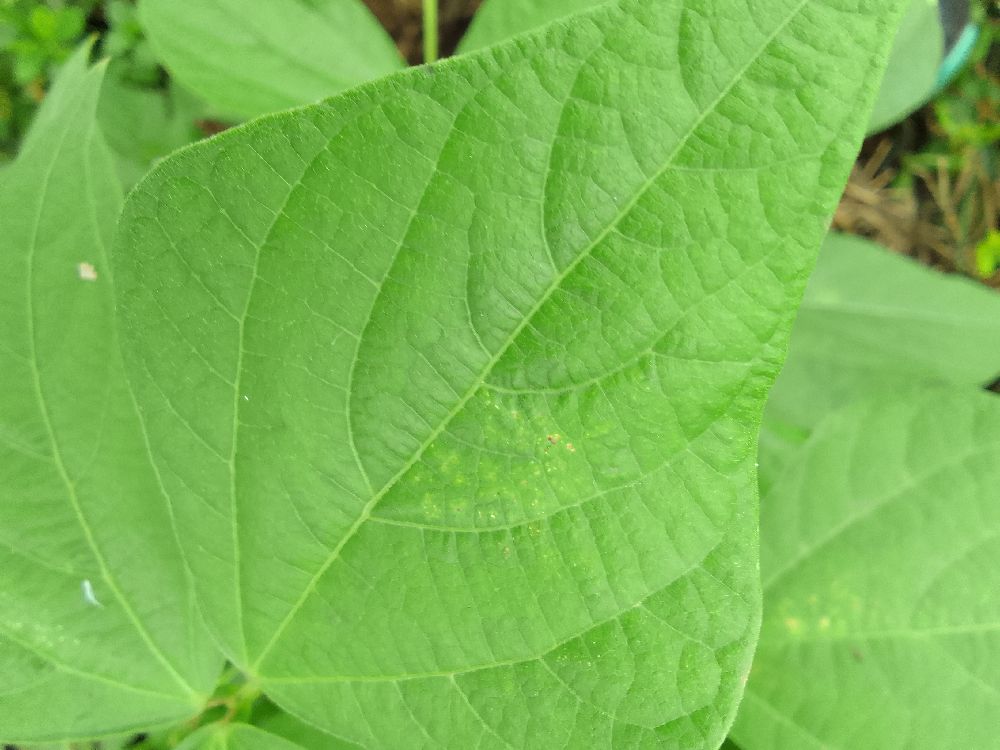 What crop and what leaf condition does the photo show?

common bean, healthy
